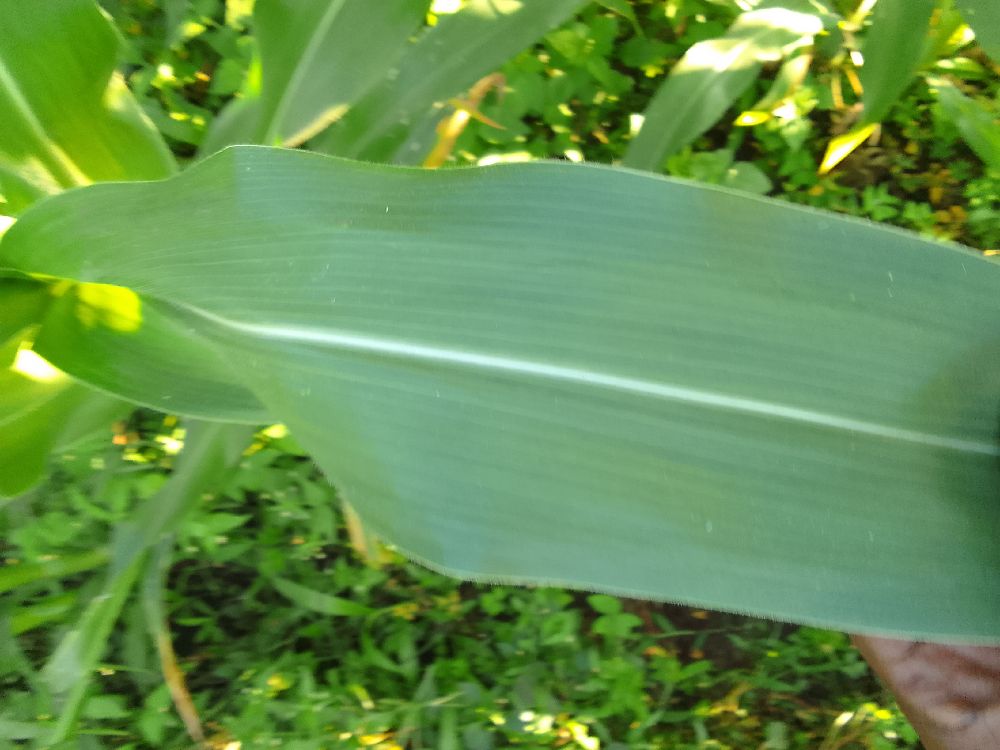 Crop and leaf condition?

maize, healthy
